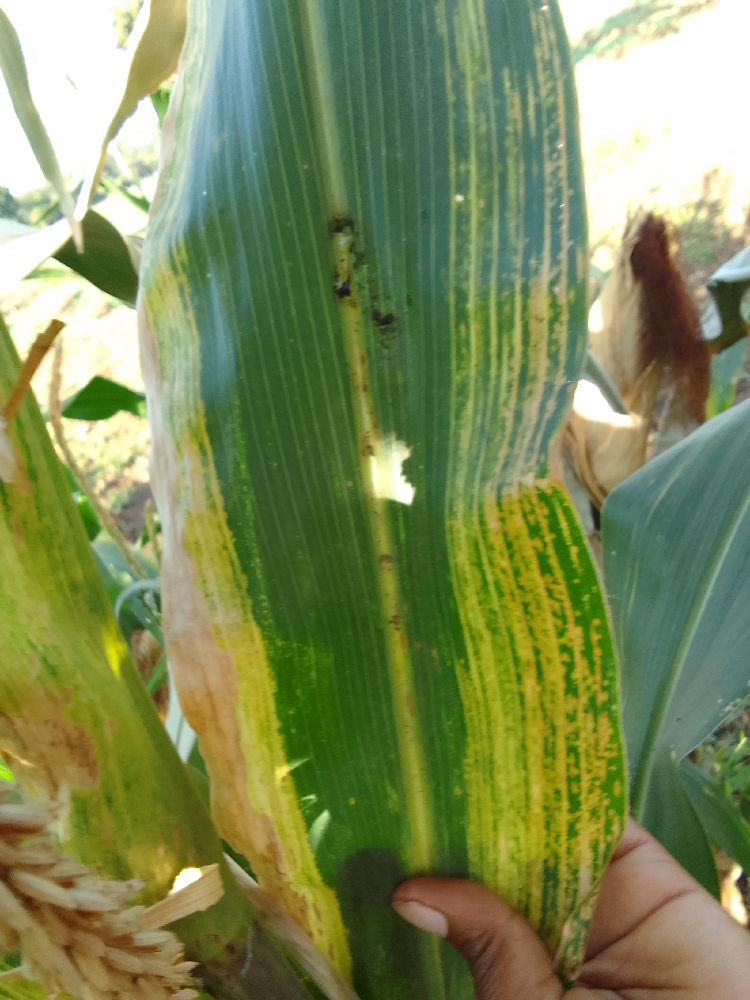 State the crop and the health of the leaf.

maize, maize lethal necrosis
